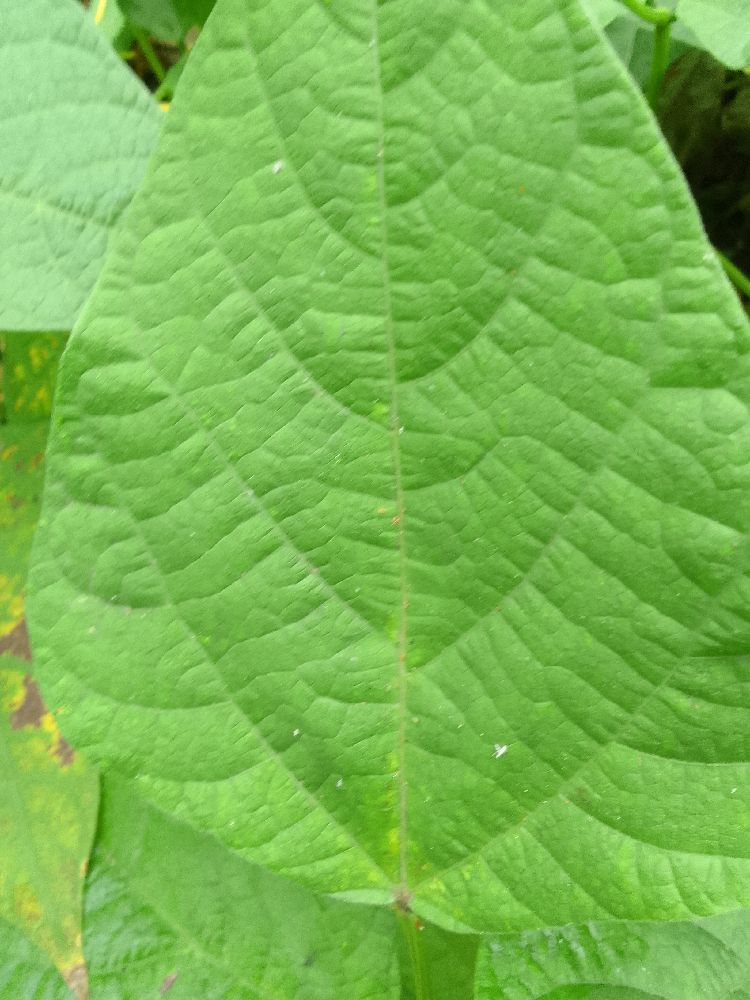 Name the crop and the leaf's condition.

common bean, healthy
